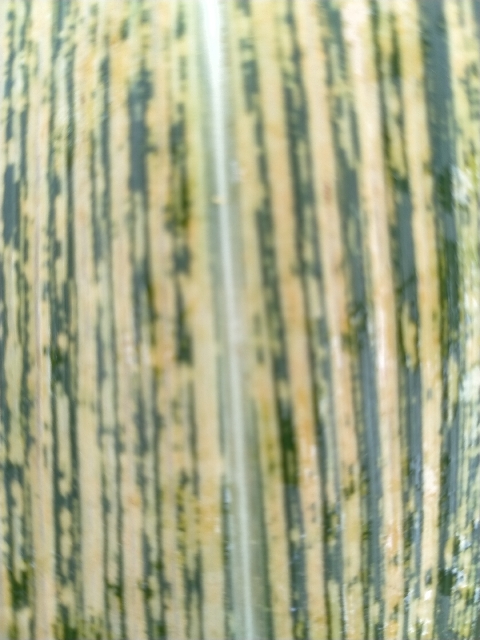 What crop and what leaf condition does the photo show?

maize, maize streak virus
